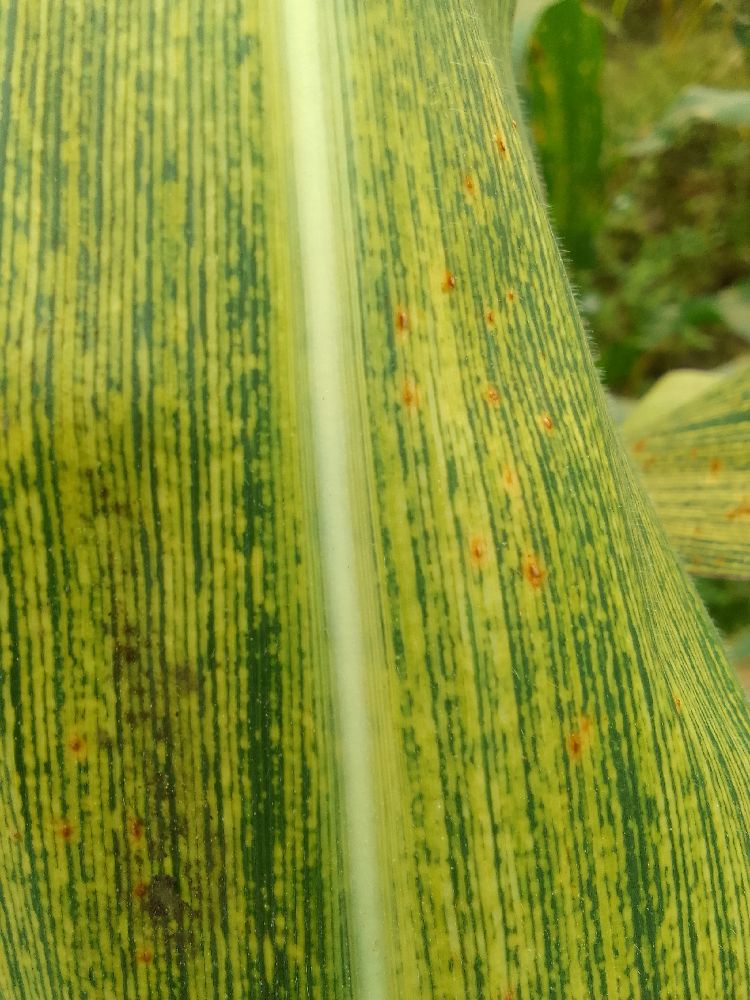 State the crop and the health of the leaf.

maize, maize streak virus
